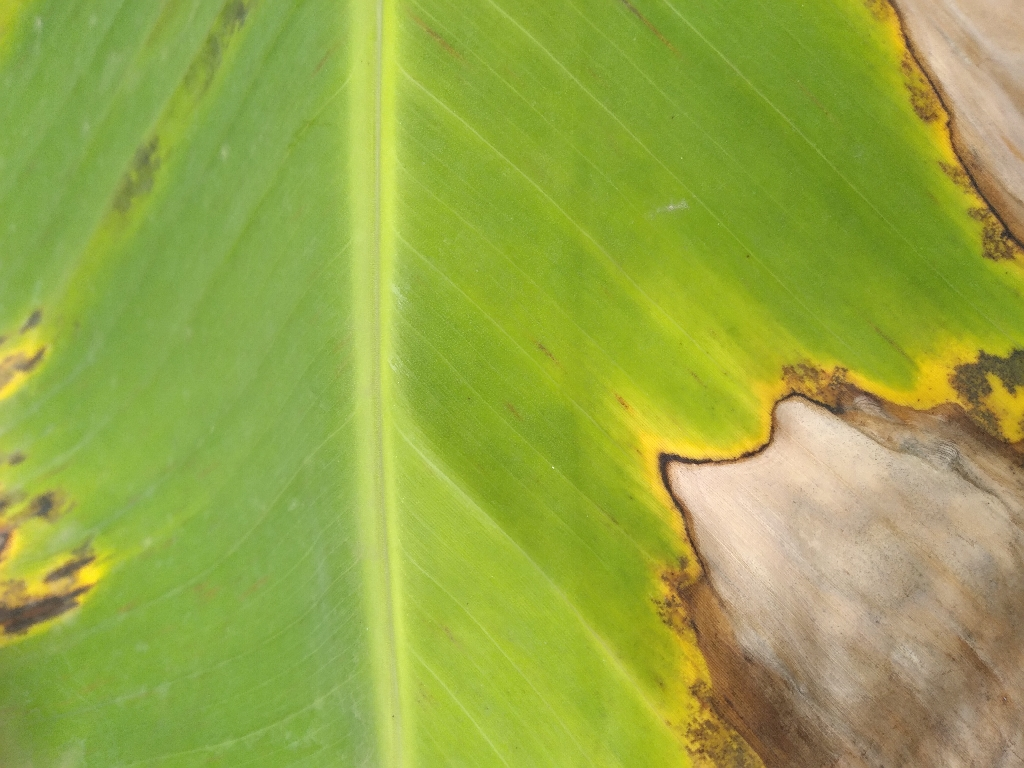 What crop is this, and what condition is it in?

banana, black sigatoka
